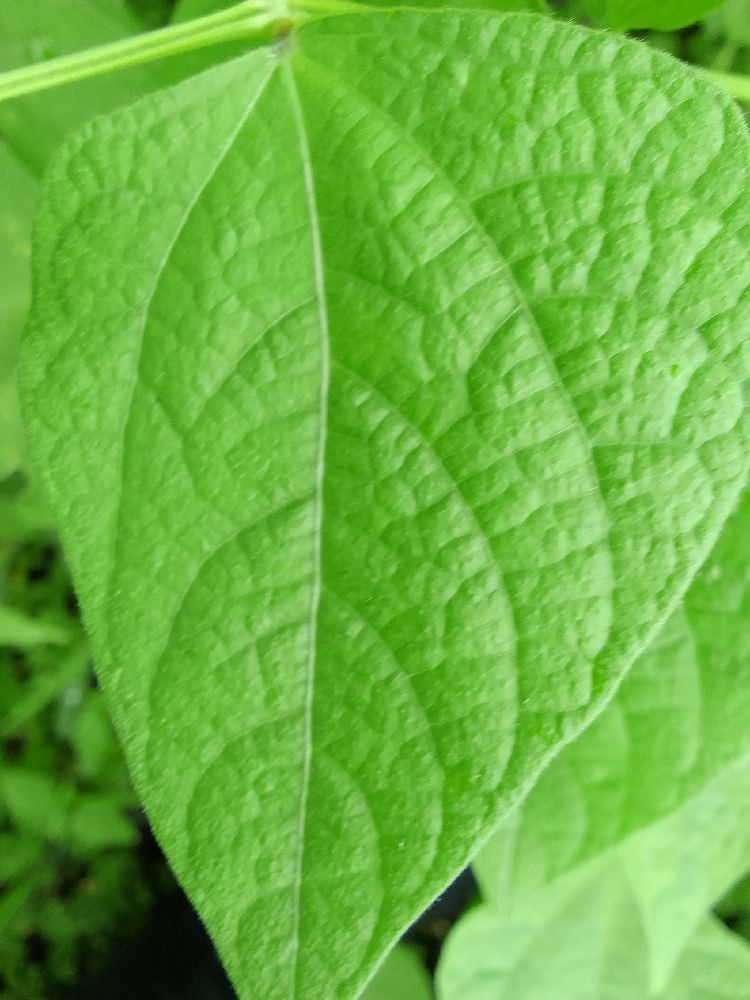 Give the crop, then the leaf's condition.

common bean, healthy
